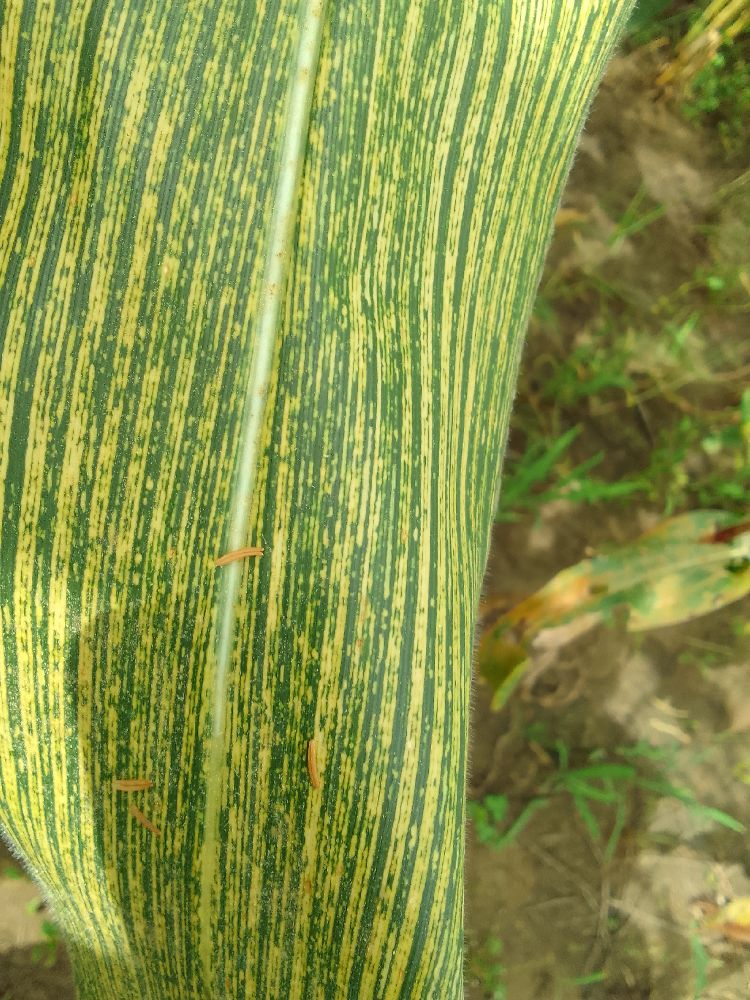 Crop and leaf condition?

maize, maize streak virus
